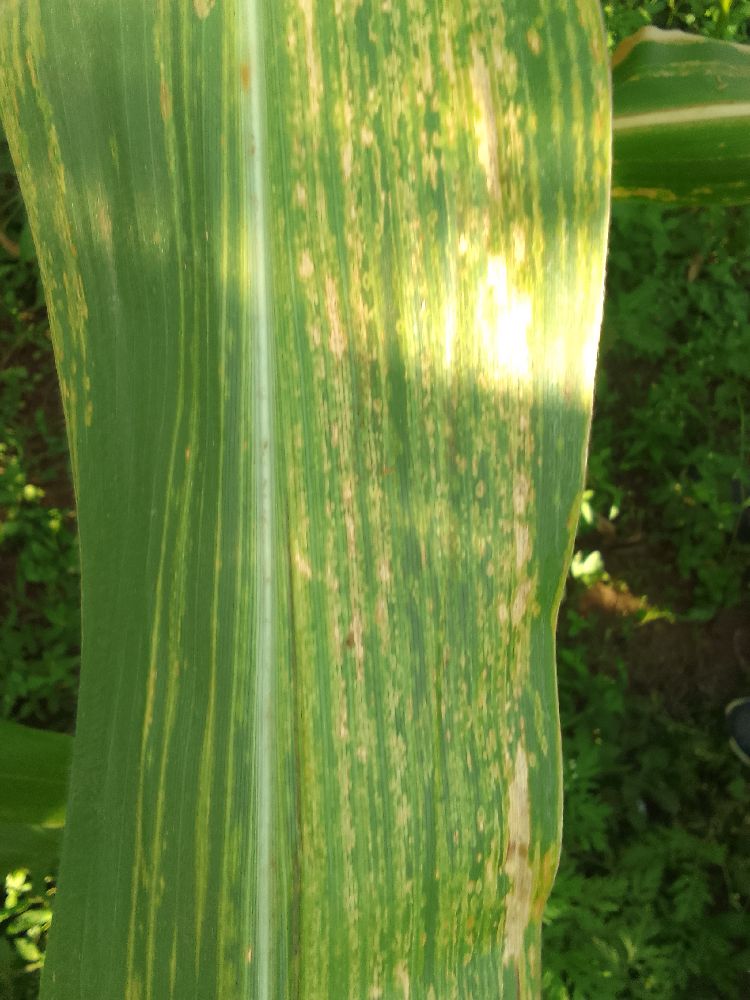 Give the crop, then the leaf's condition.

maize, maize lethal necrosis
